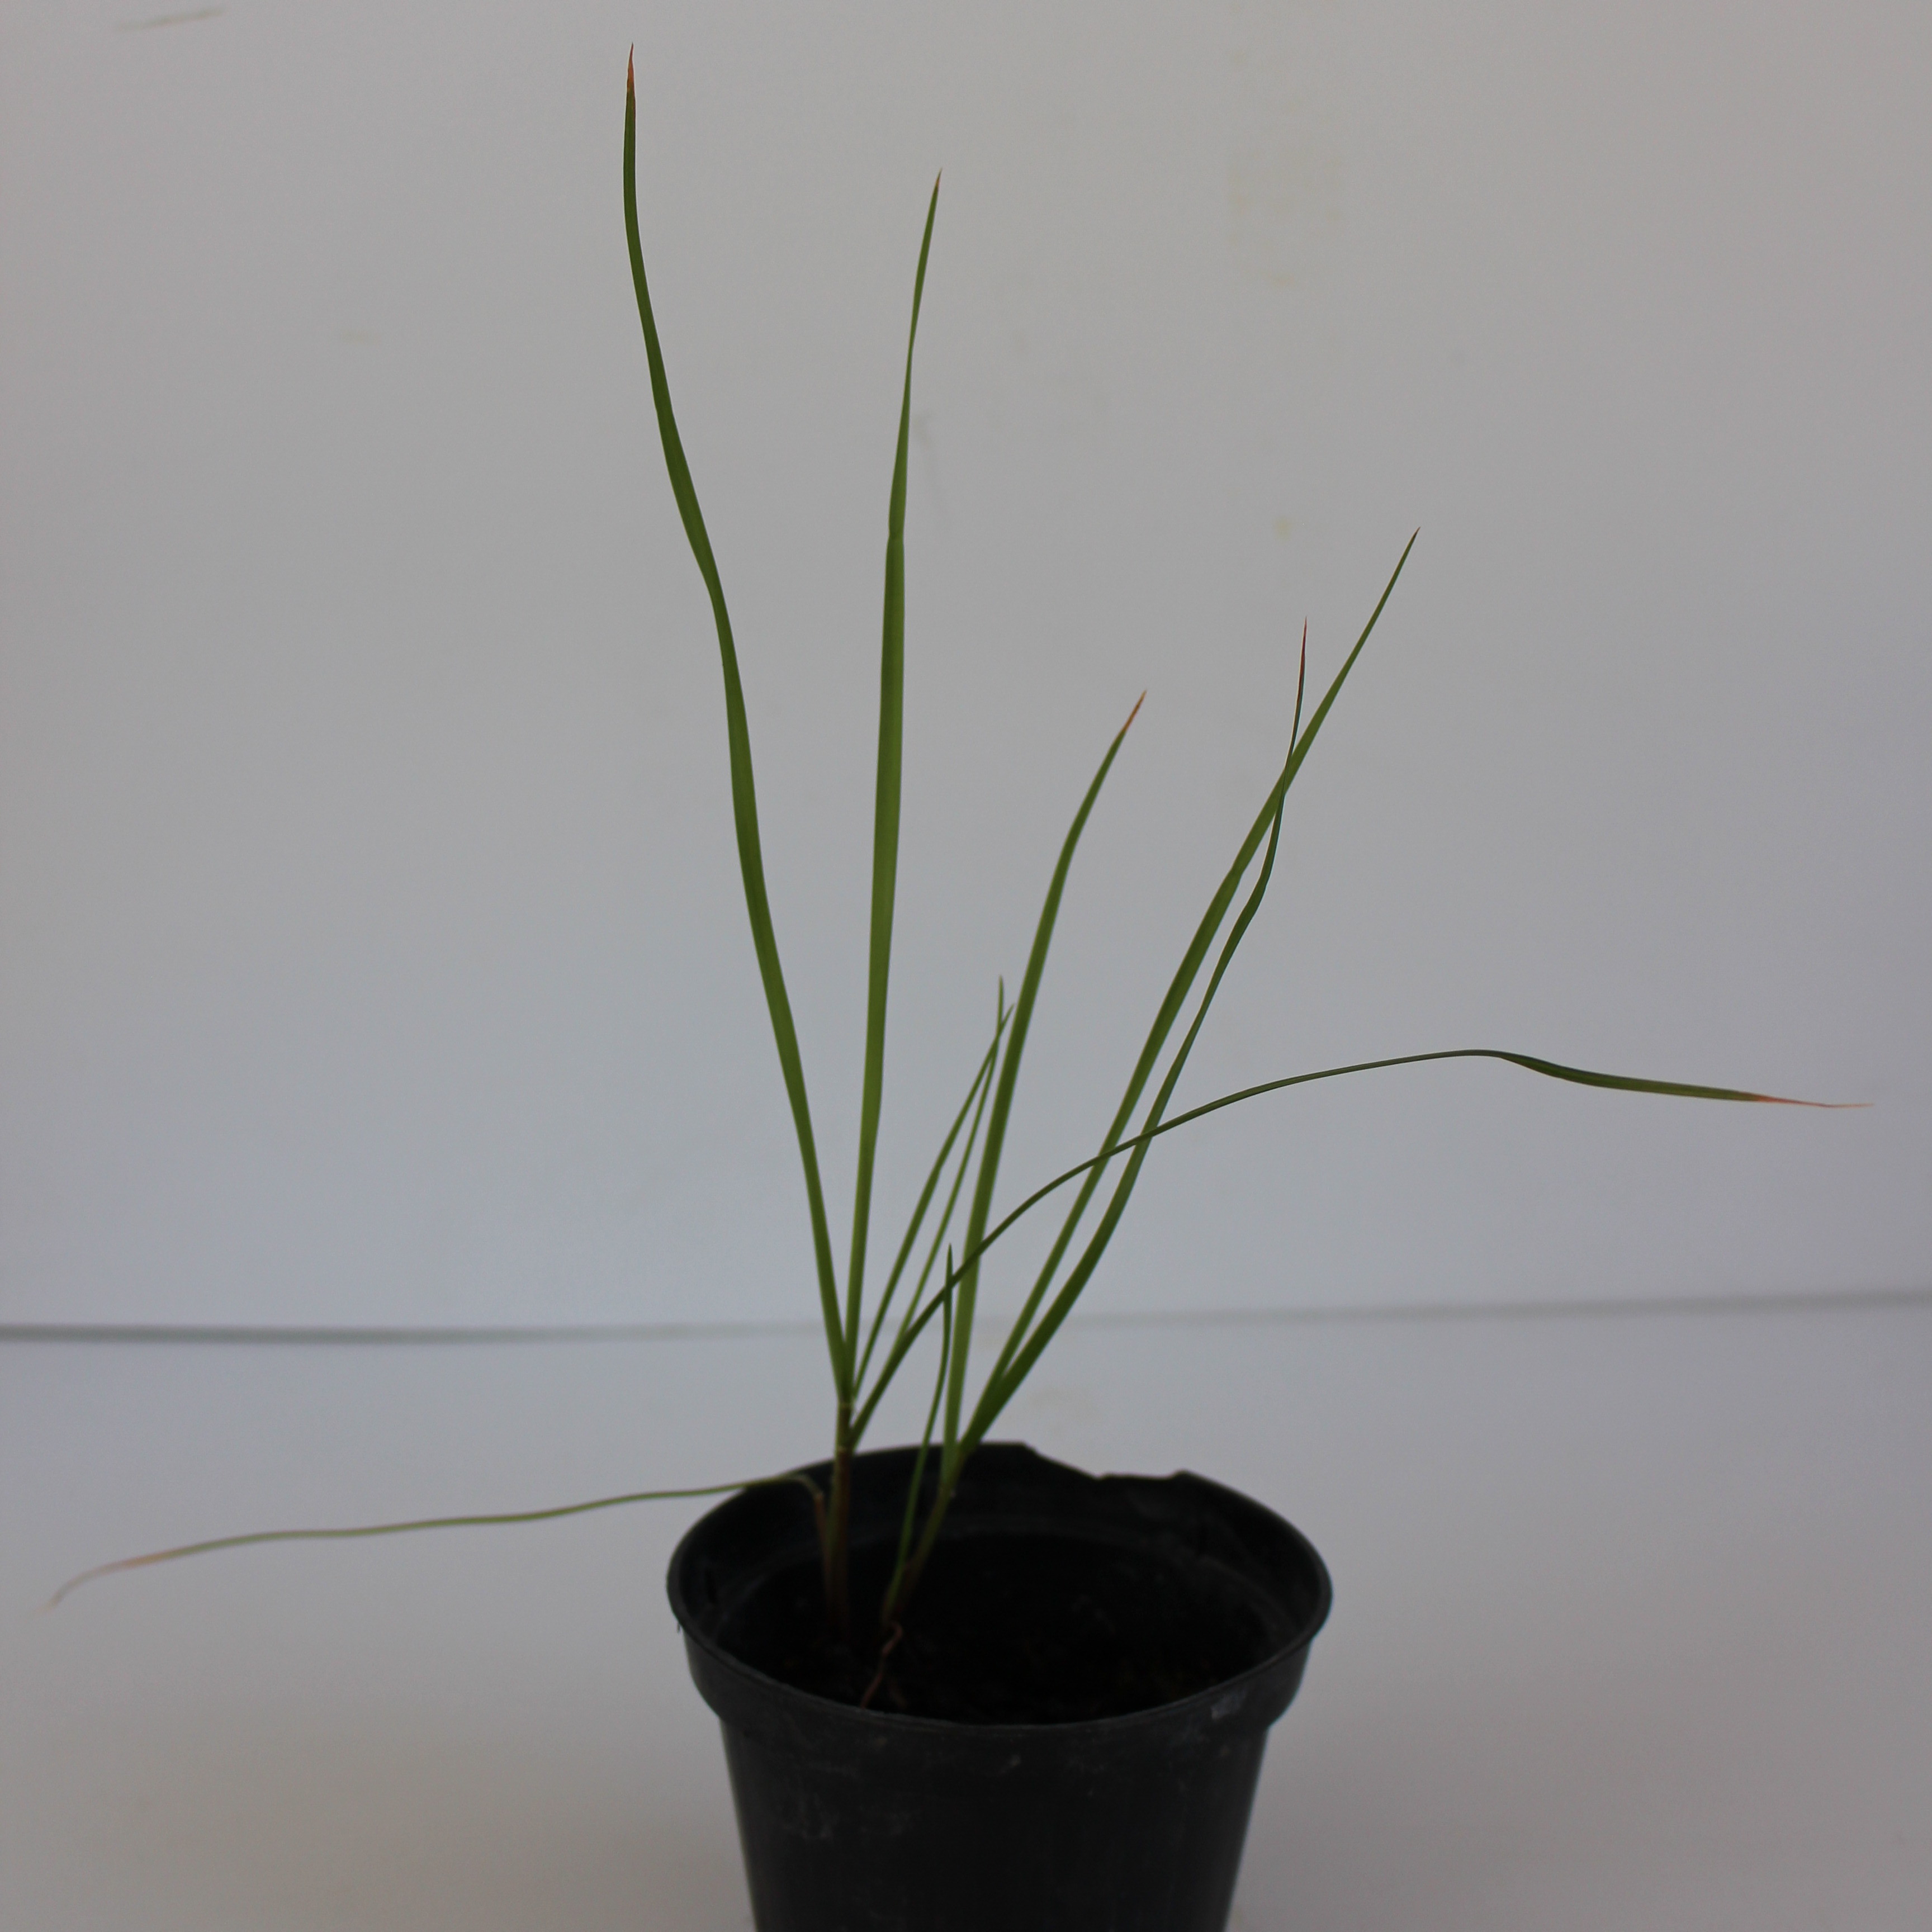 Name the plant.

Lolium multiflorum
